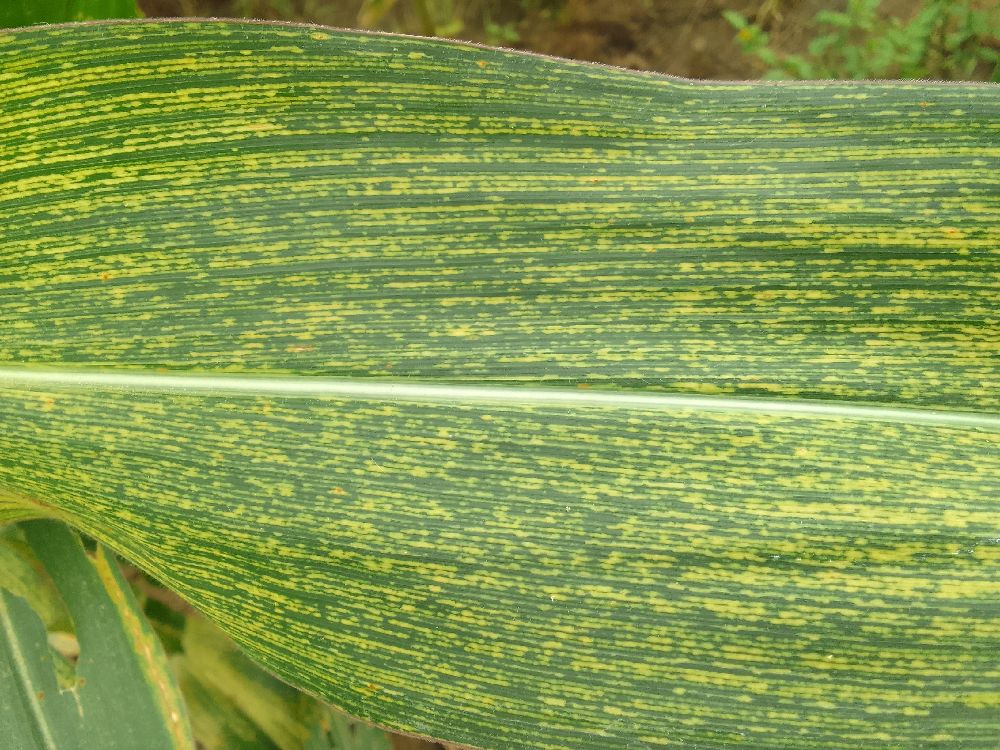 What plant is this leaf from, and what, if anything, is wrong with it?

maize, maize streak virus
